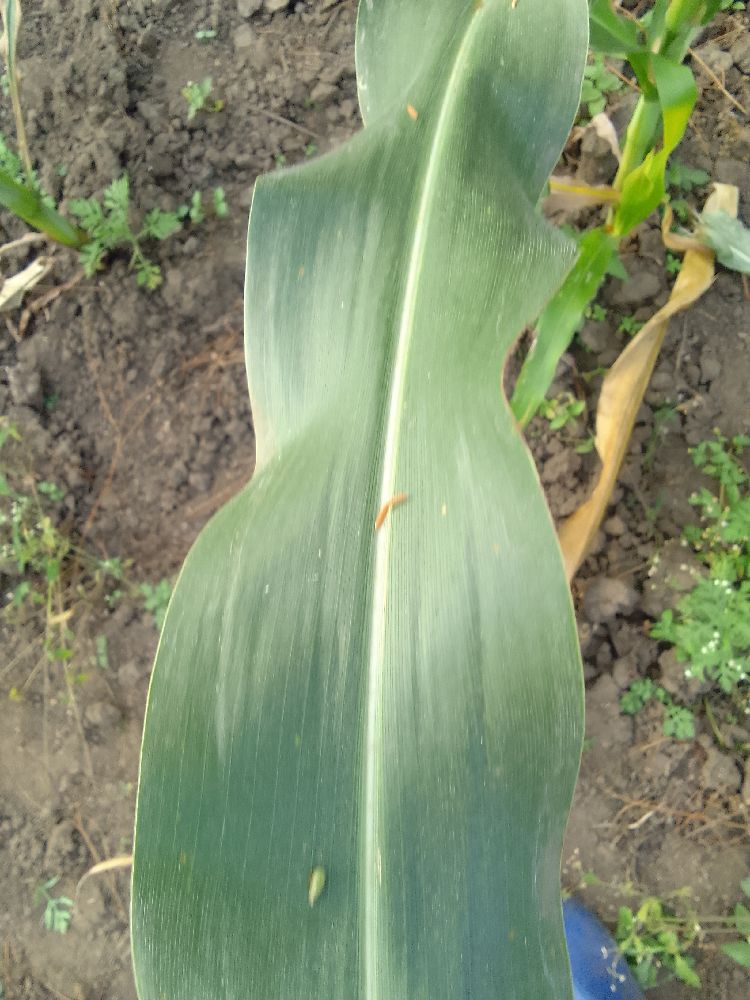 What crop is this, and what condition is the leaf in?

maize, healthy
